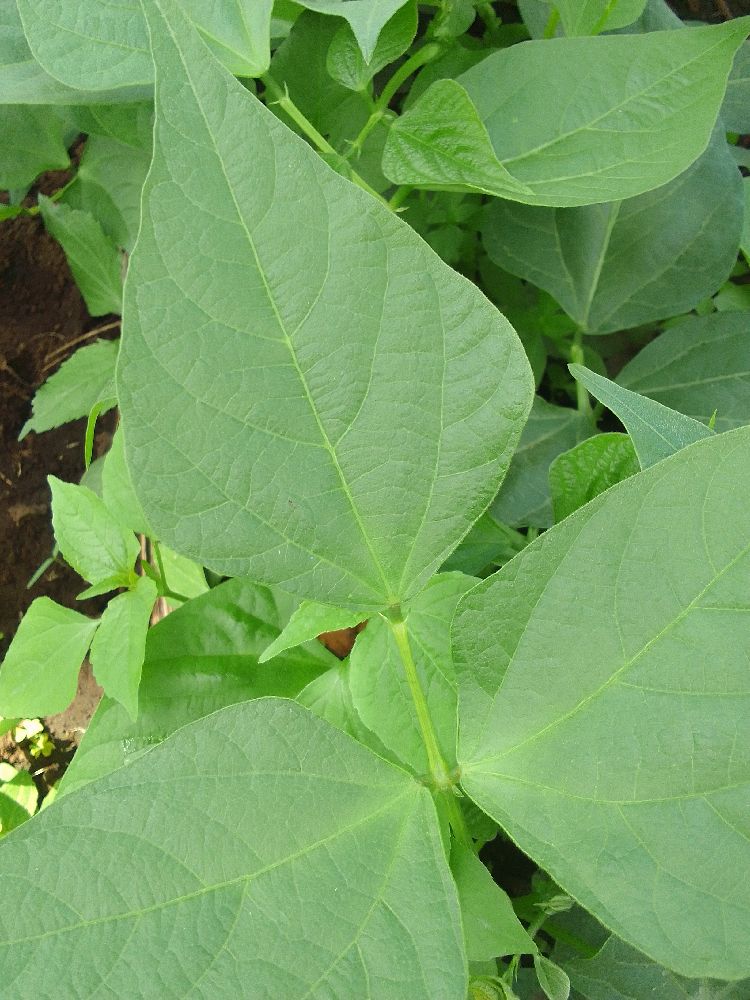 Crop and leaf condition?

common bean, healthy
